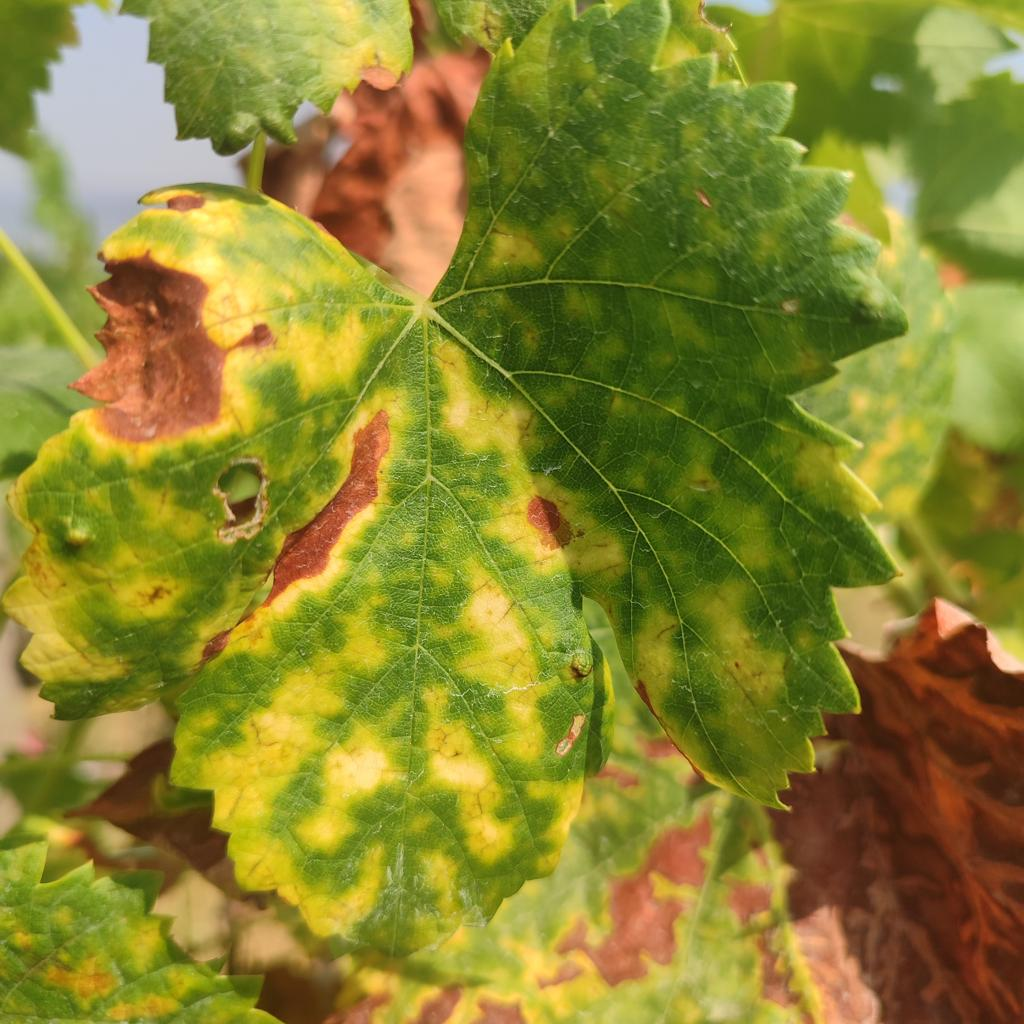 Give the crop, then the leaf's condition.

grapevine, esca complex
